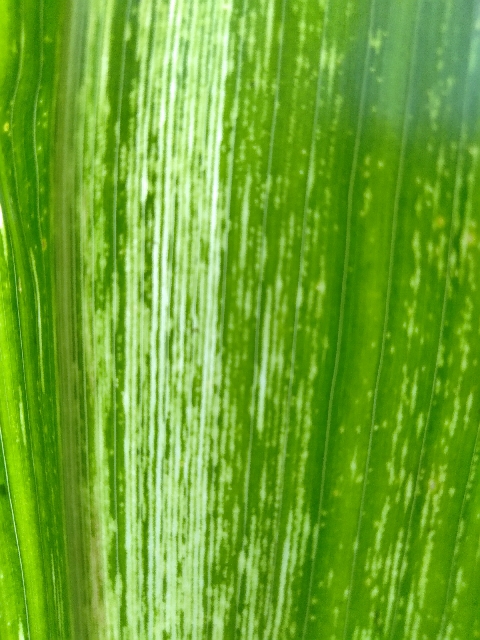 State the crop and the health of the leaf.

maize, maize streak virus
